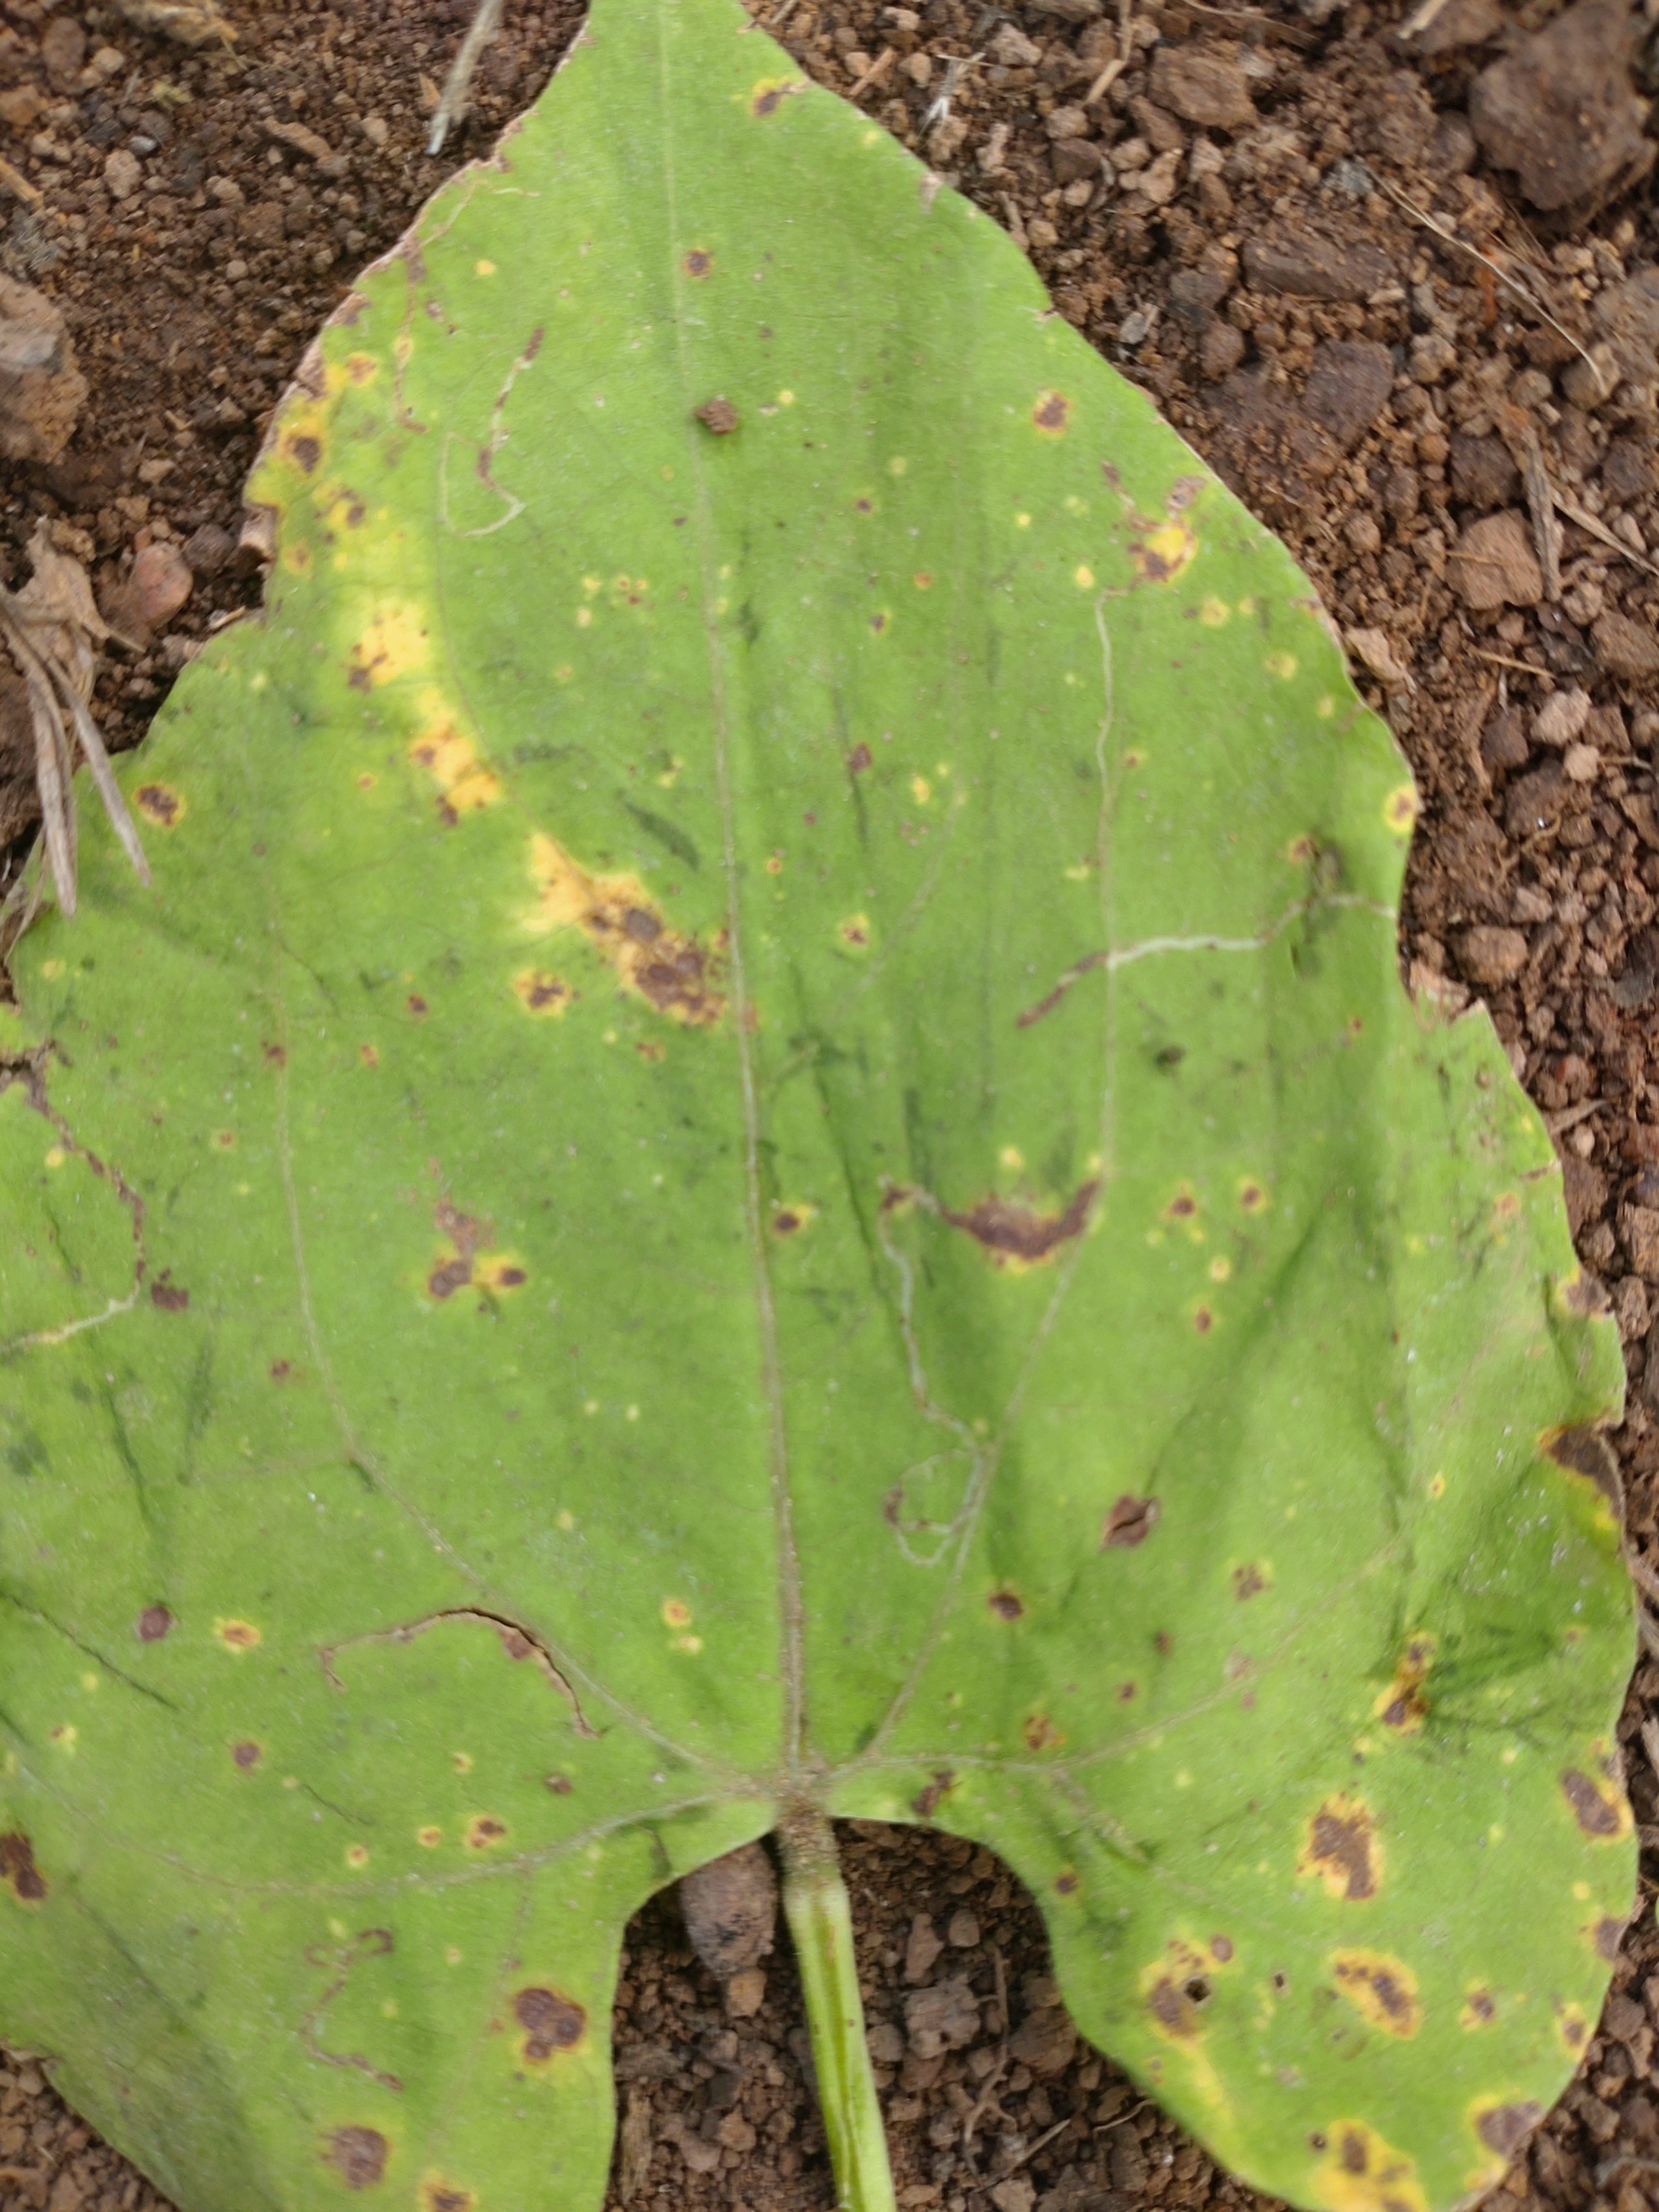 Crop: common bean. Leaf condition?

rust
